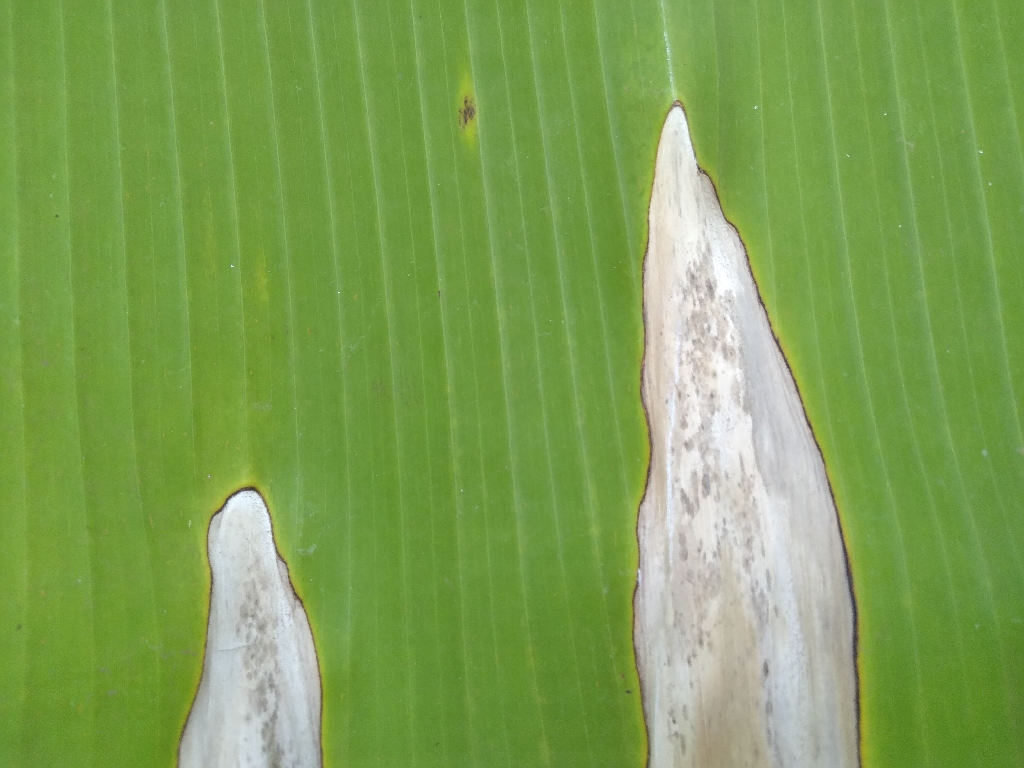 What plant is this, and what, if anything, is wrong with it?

banana, black sigatoka
